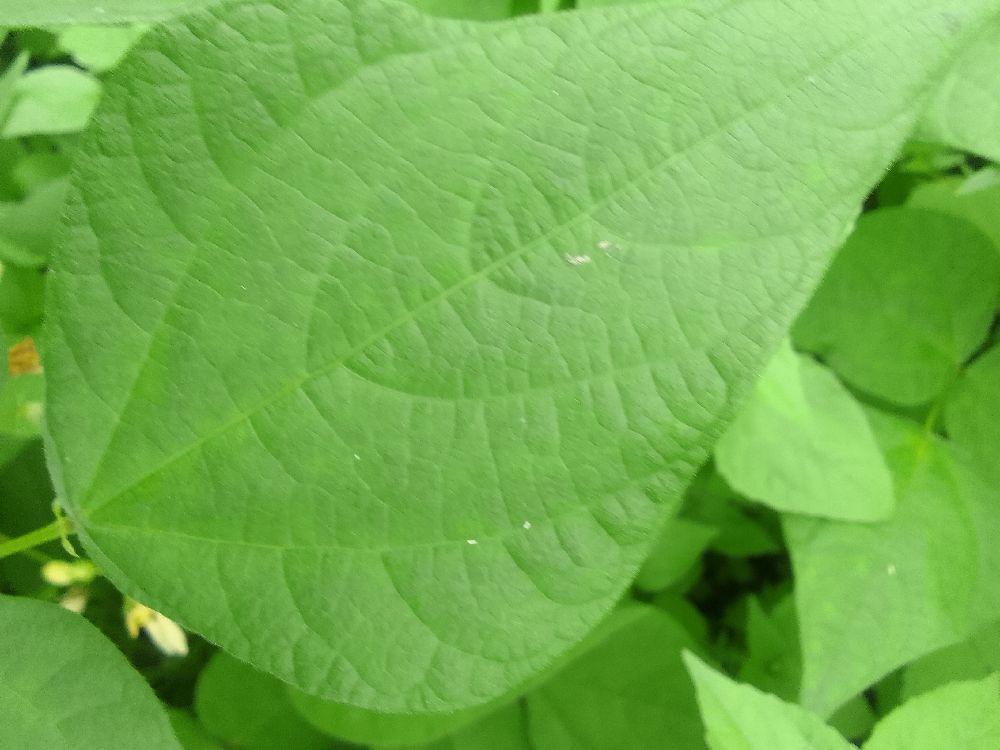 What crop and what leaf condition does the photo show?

common bean, healthy
